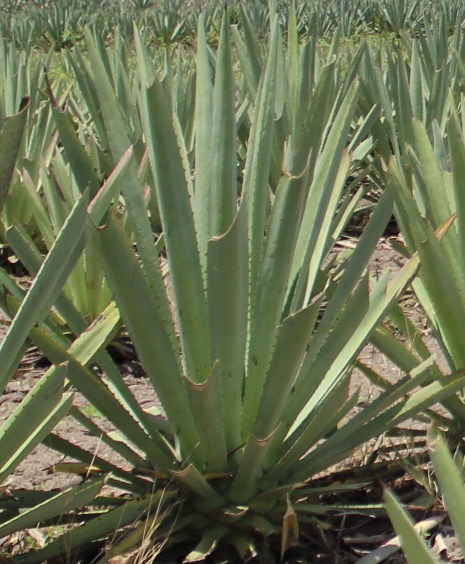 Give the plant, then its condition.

agave, healthy
